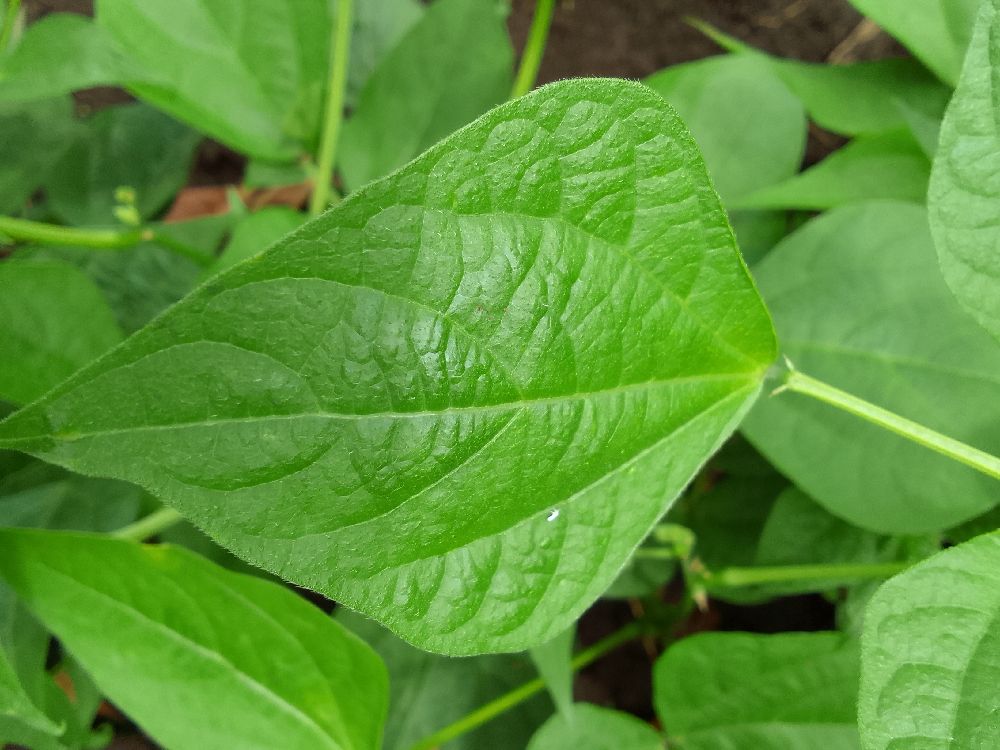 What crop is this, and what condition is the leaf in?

common bean, healthy
